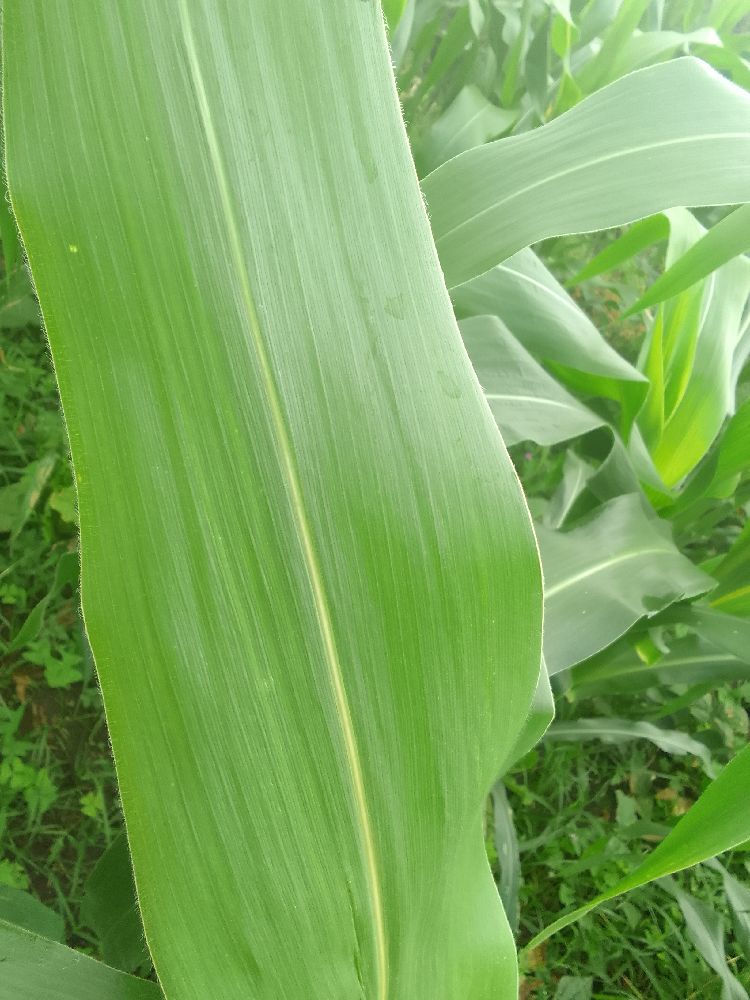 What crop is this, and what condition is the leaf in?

maize, healthy
